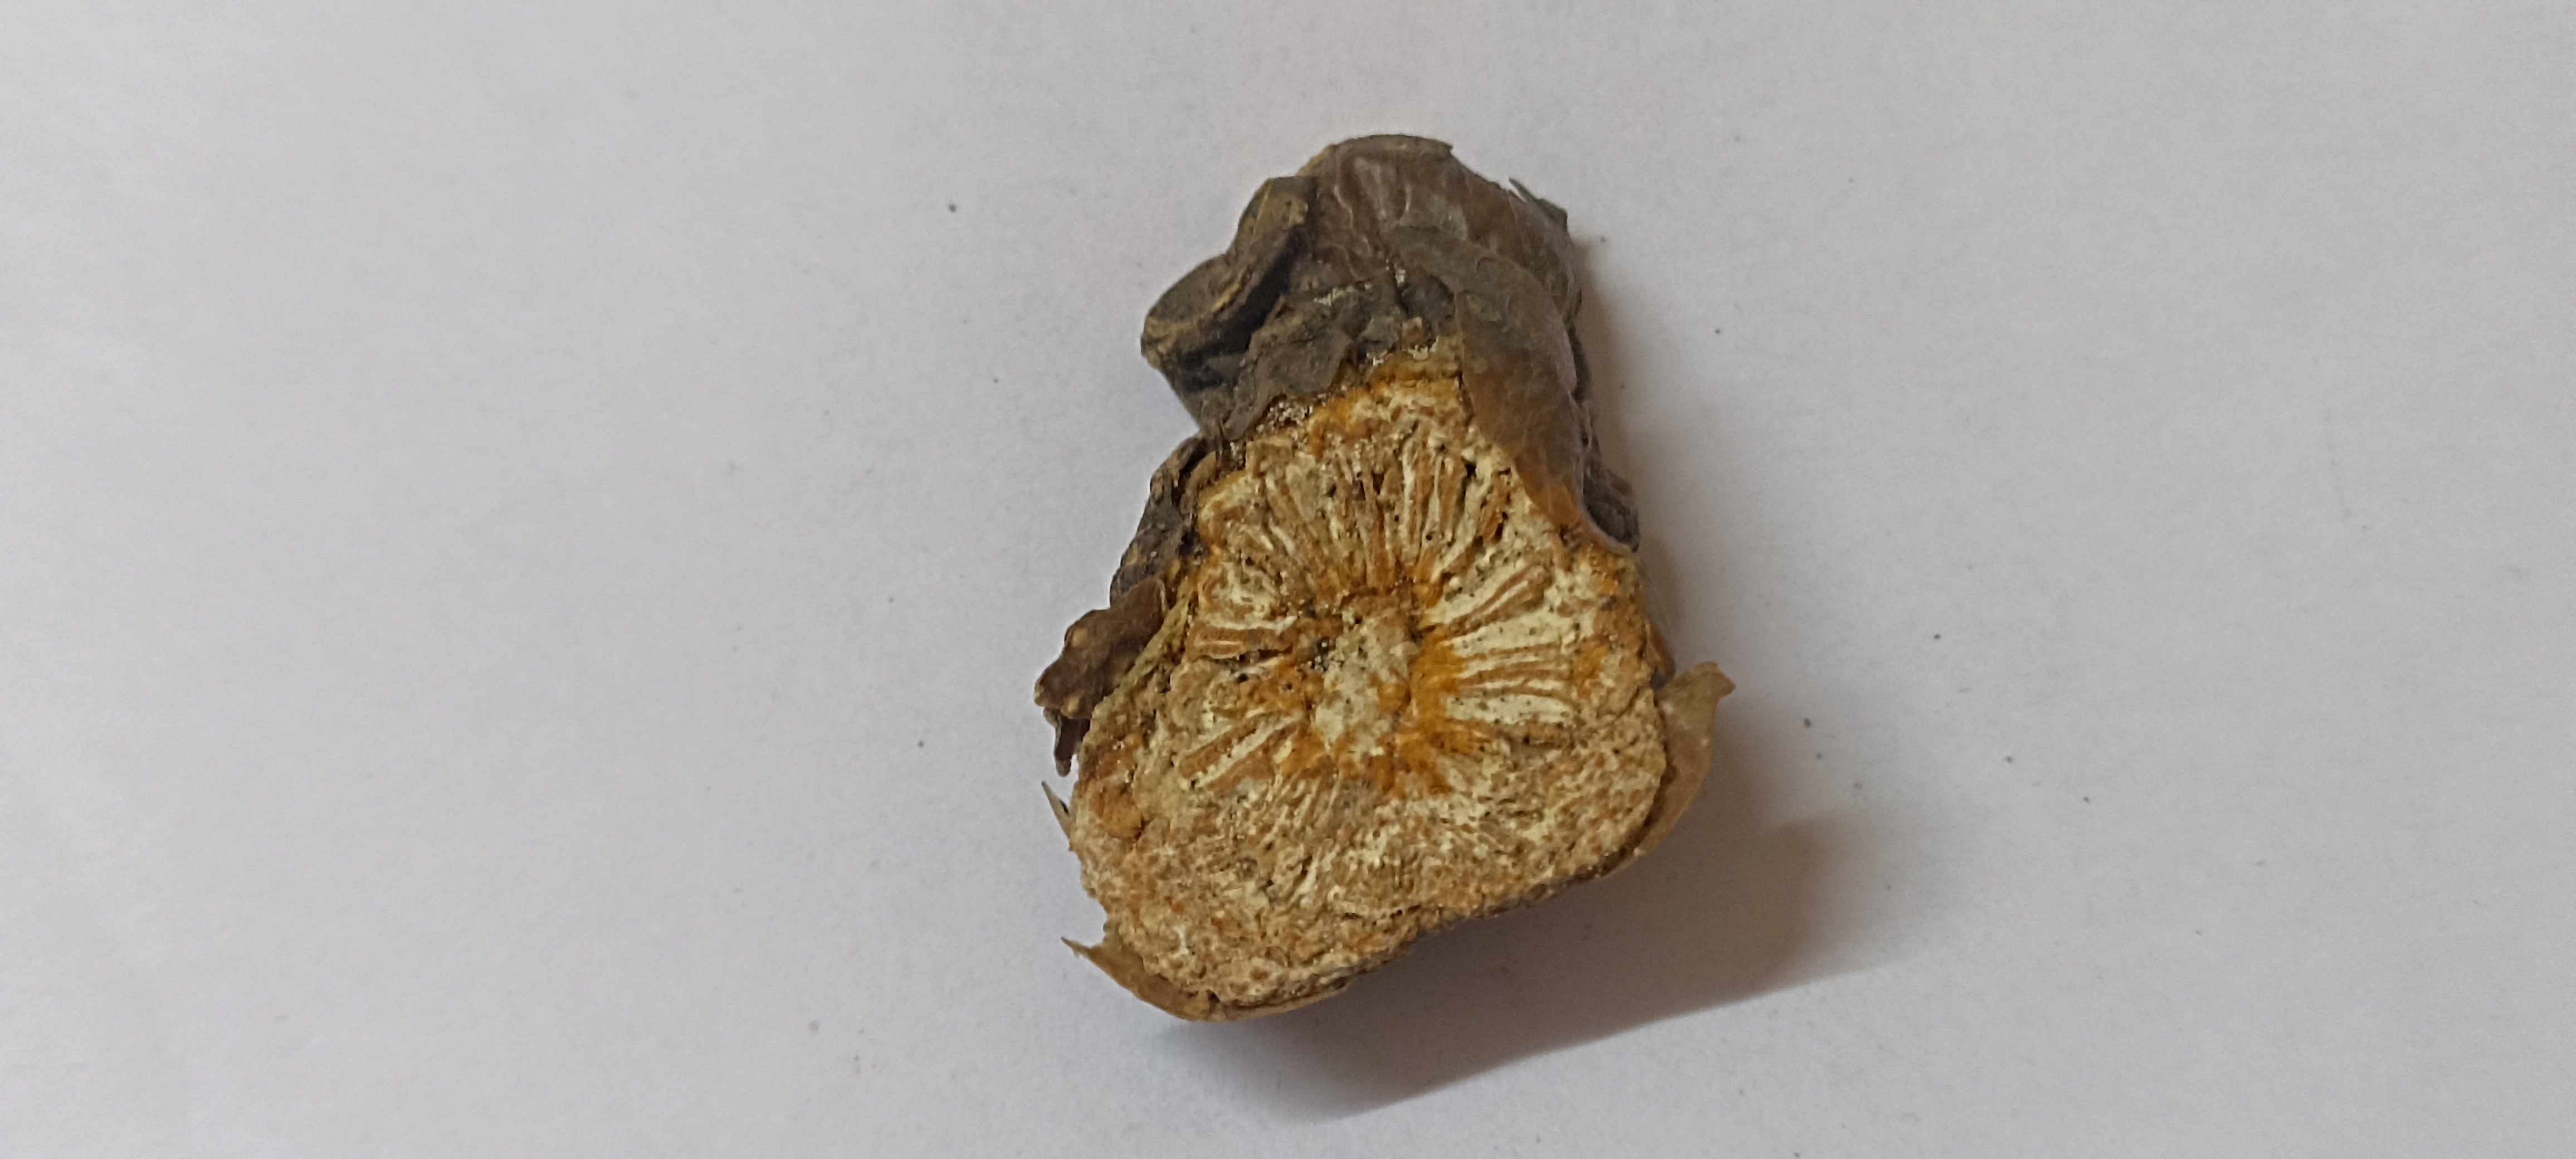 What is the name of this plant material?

gulvel
